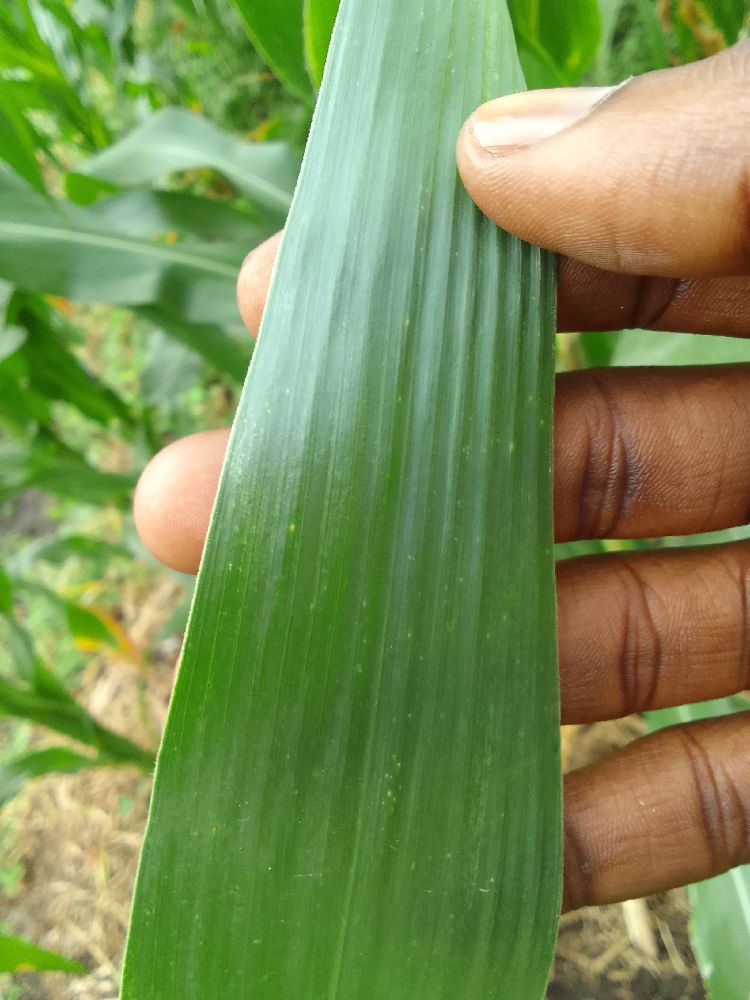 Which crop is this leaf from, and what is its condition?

maize, healthy
